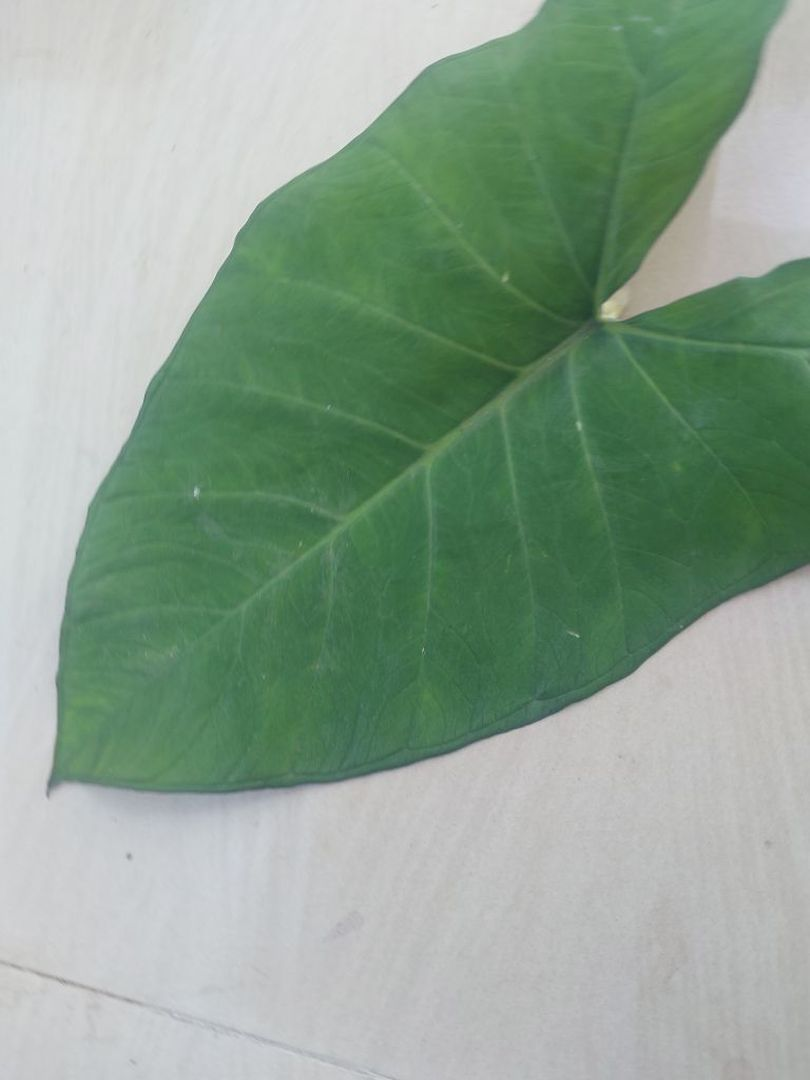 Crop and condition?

taro, healthy
